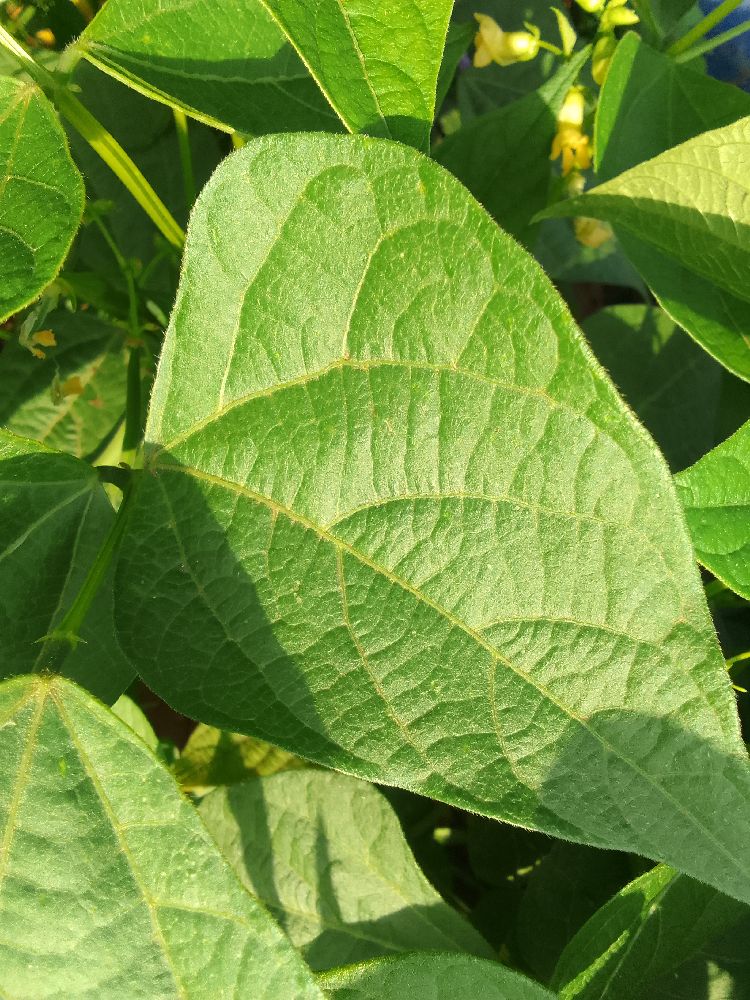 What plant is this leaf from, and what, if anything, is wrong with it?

common bean, healthy
